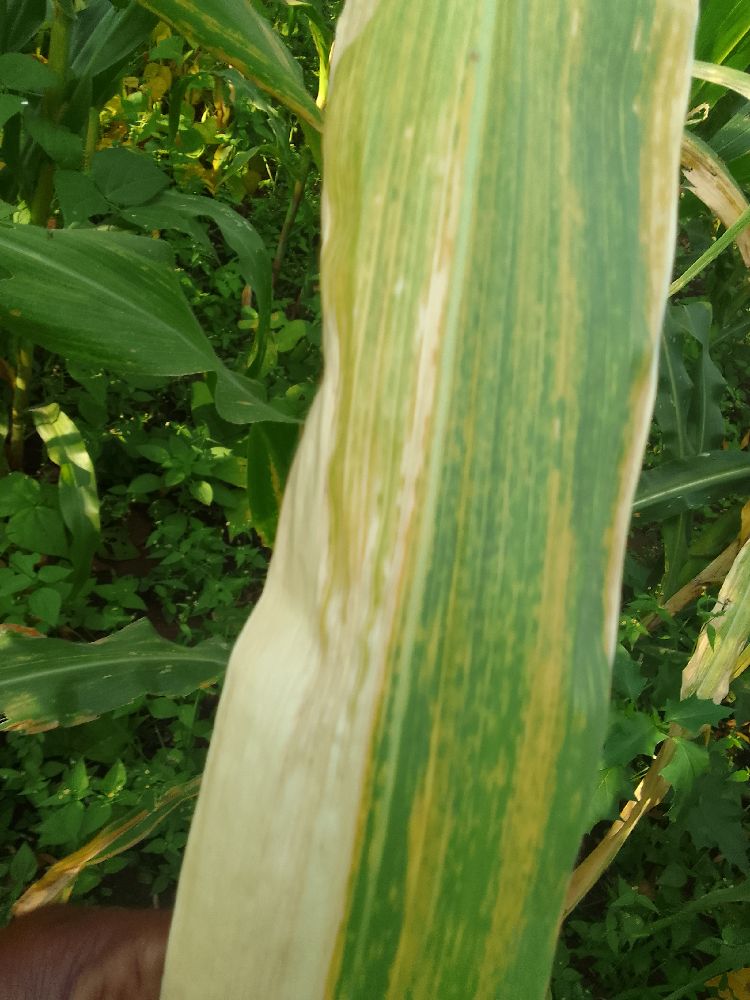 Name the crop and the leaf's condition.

maize, maize lethal necrosis
